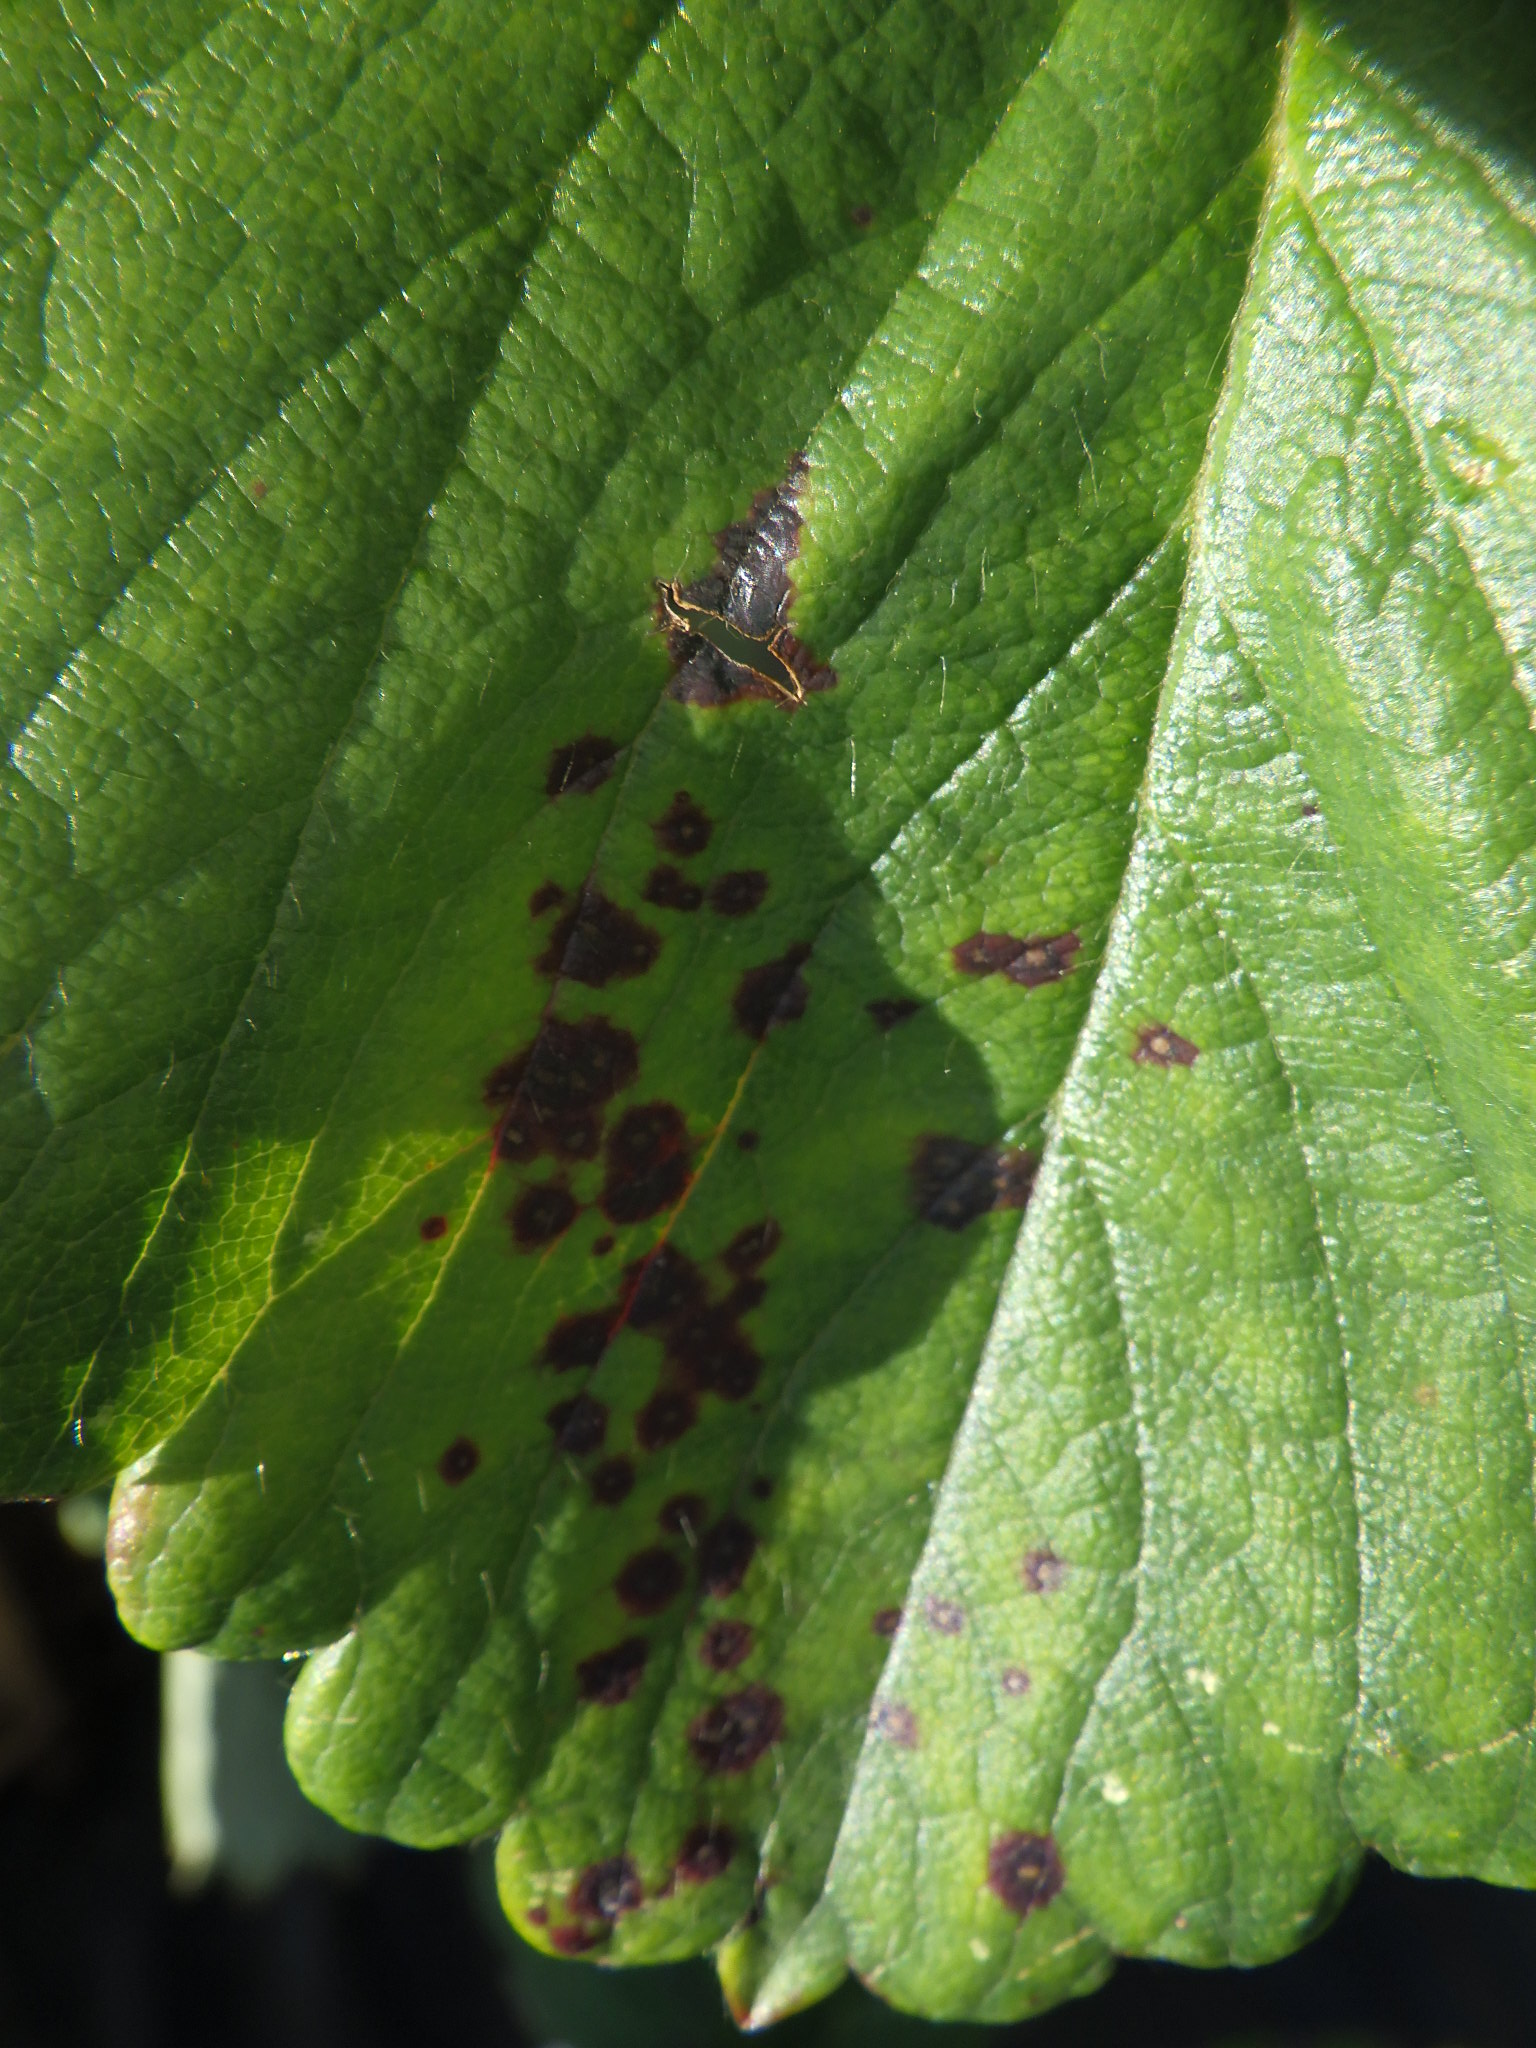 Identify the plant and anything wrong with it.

strawberry, leaf scorch
